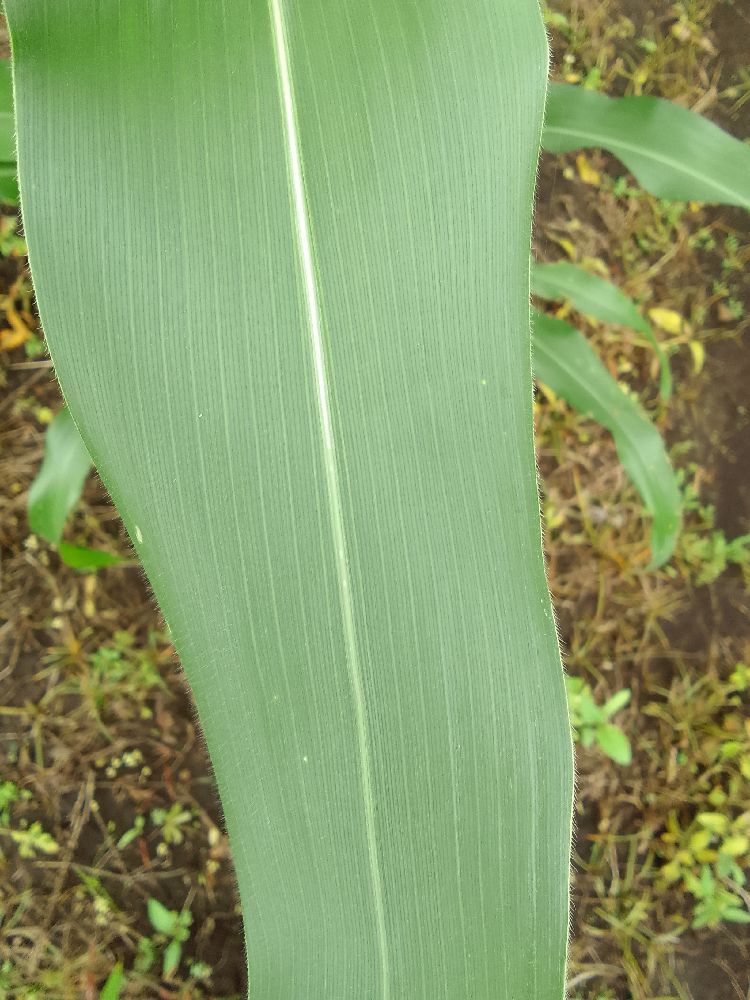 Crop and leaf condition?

maize, healthy
